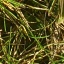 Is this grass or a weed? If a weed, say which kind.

grass
